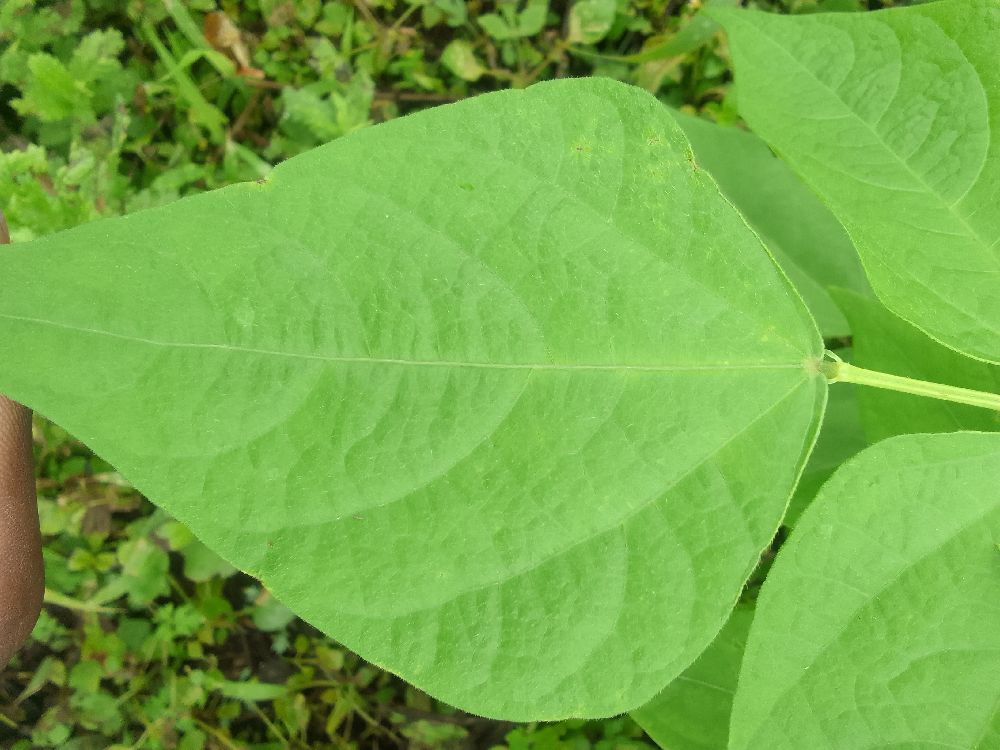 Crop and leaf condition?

common bean, healthy
